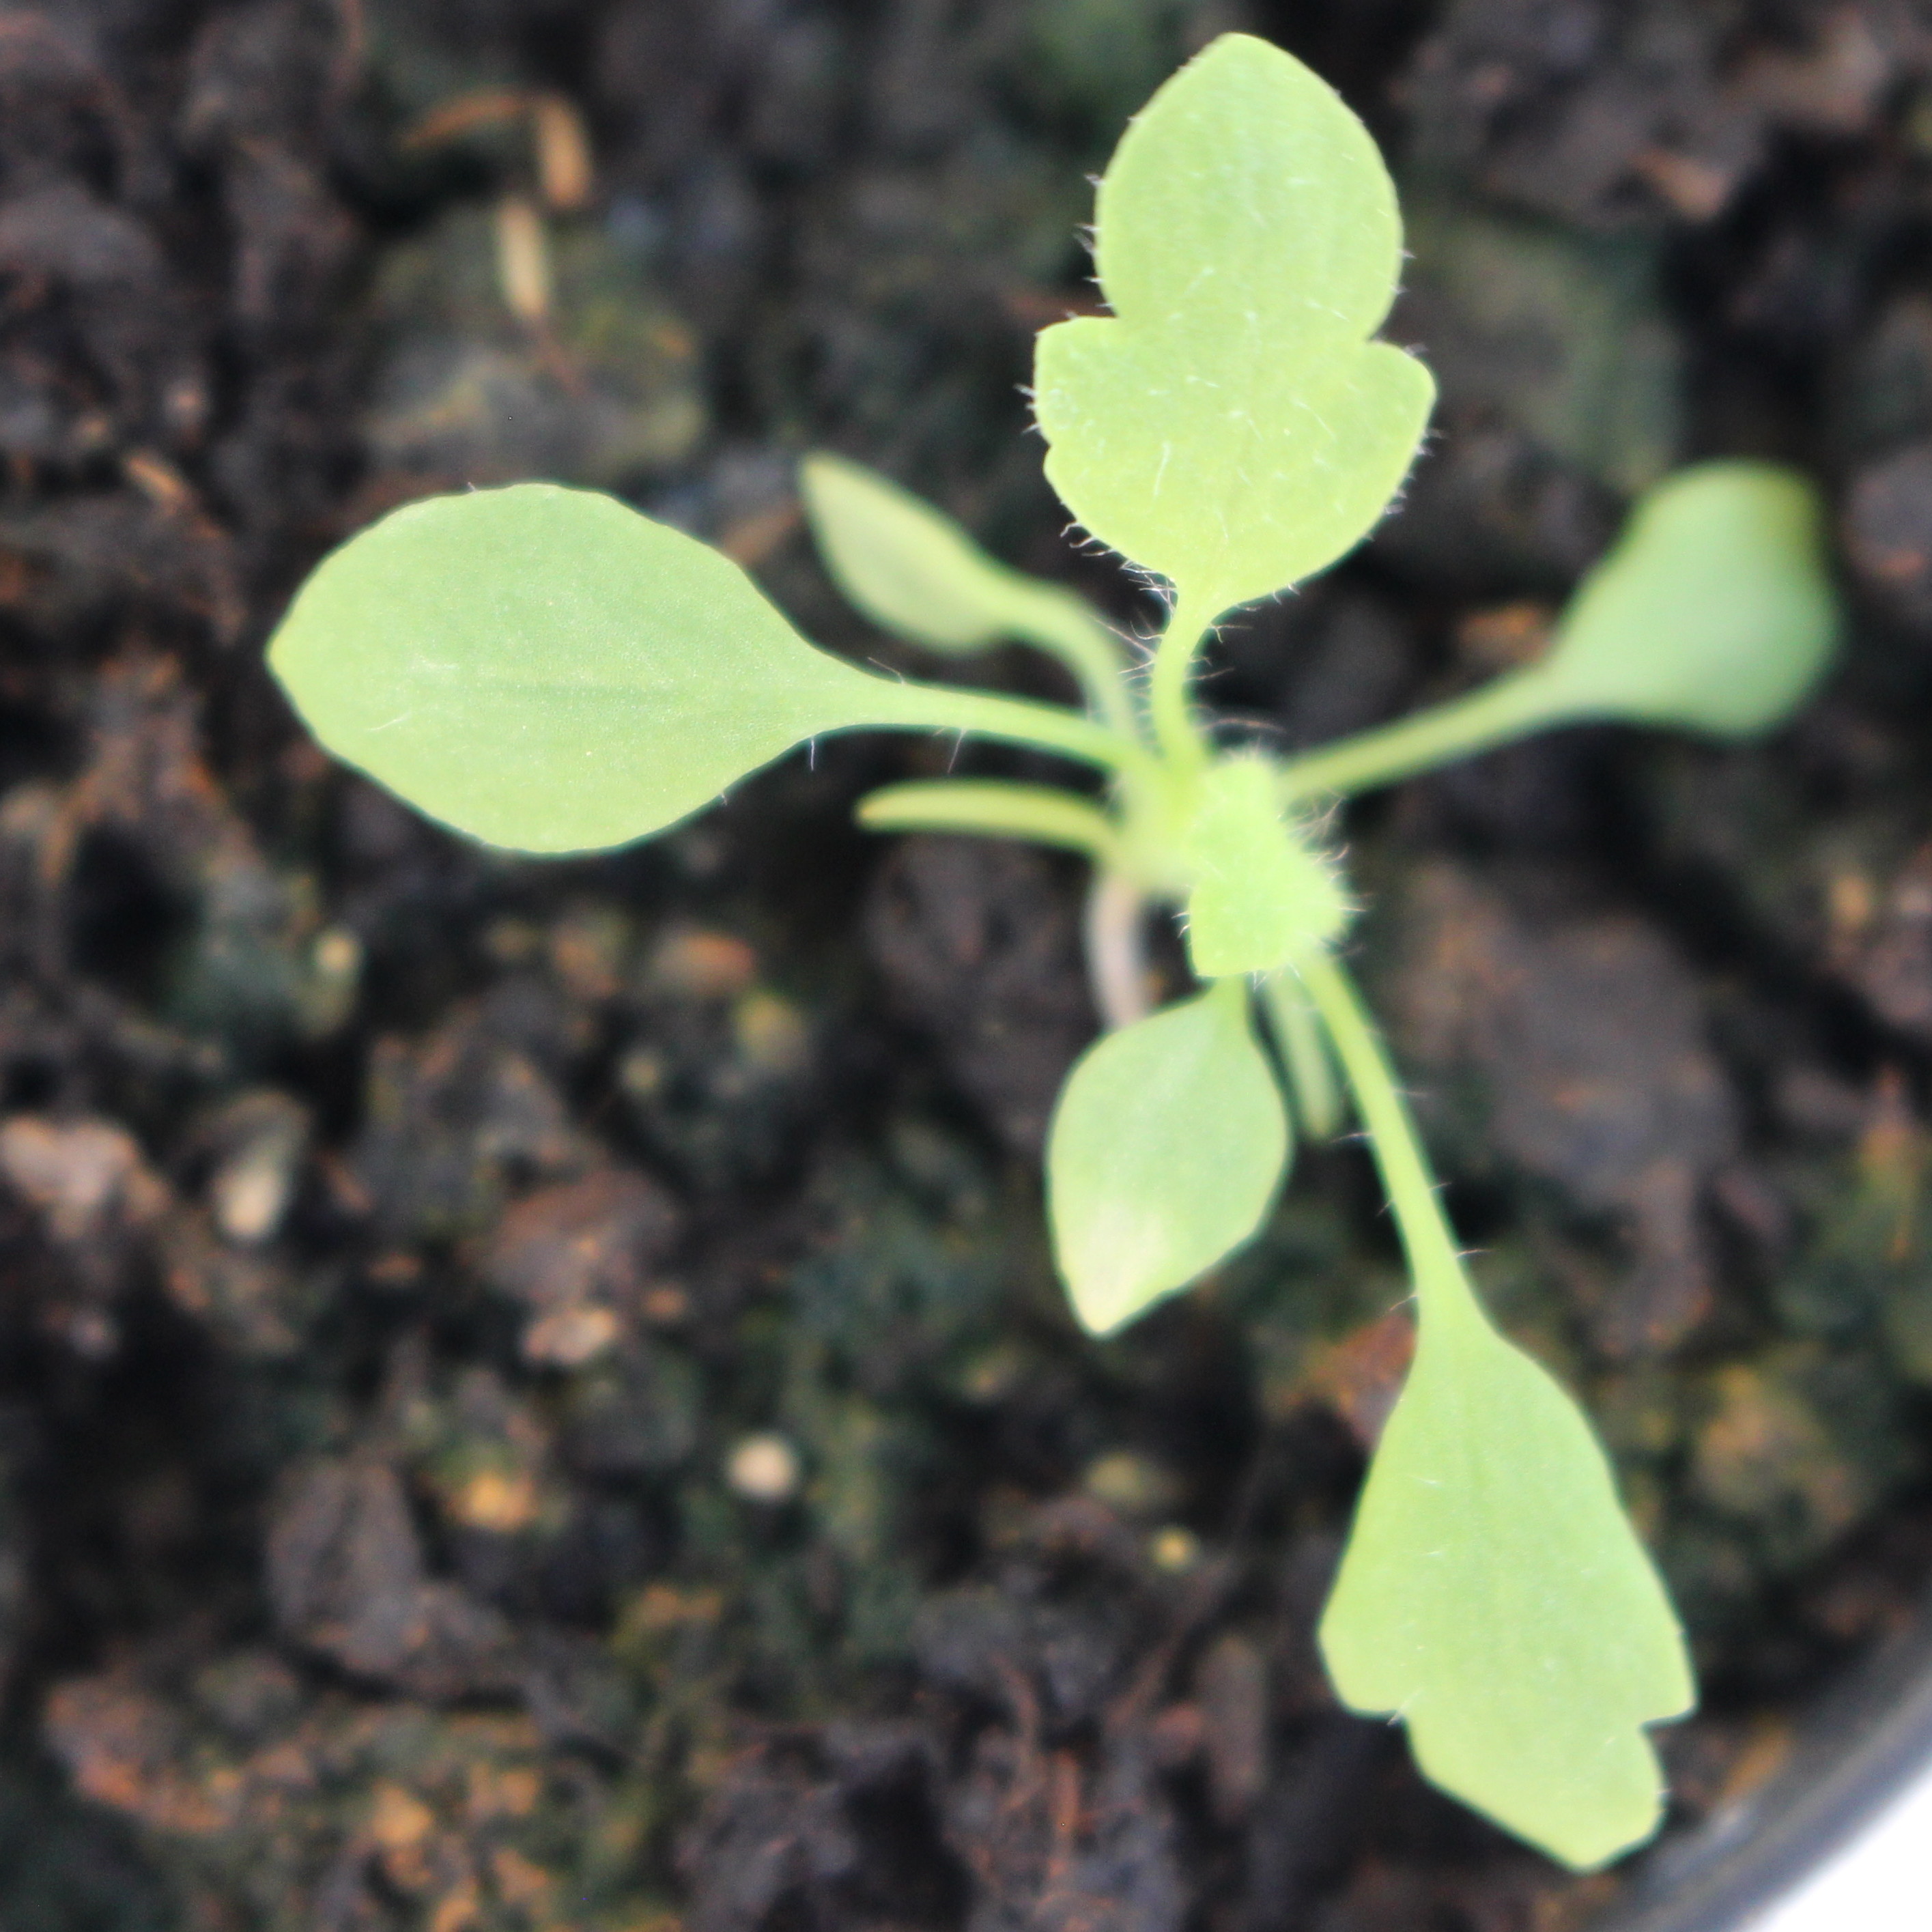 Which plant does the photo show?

Papaver rhoeas
